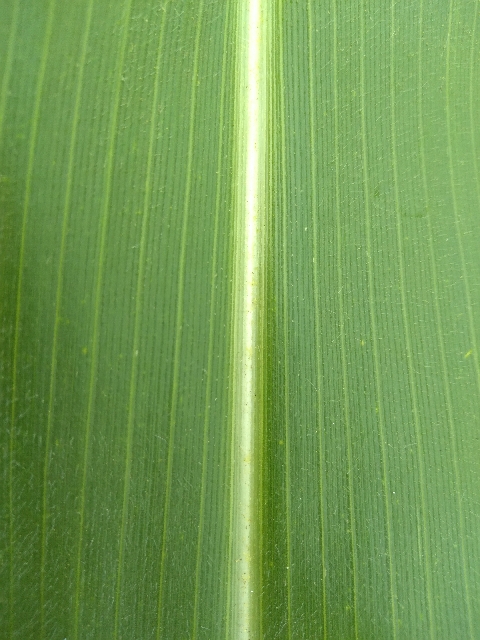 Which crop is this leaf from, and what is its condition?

maize, healthy
